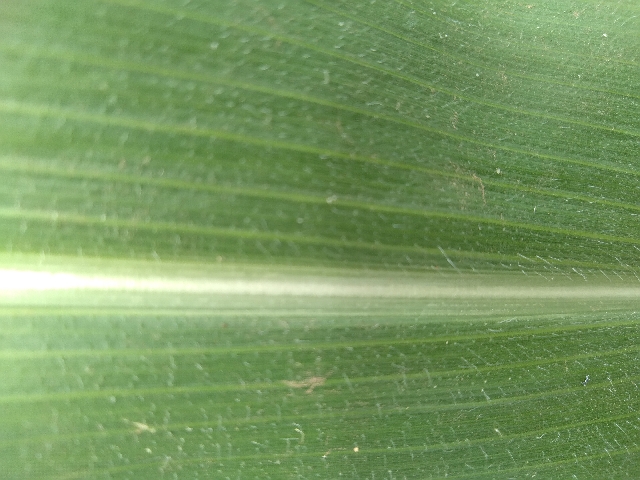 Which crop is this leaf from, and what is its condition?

maize, healthy
